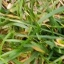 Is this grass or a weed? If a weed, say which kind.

grass
